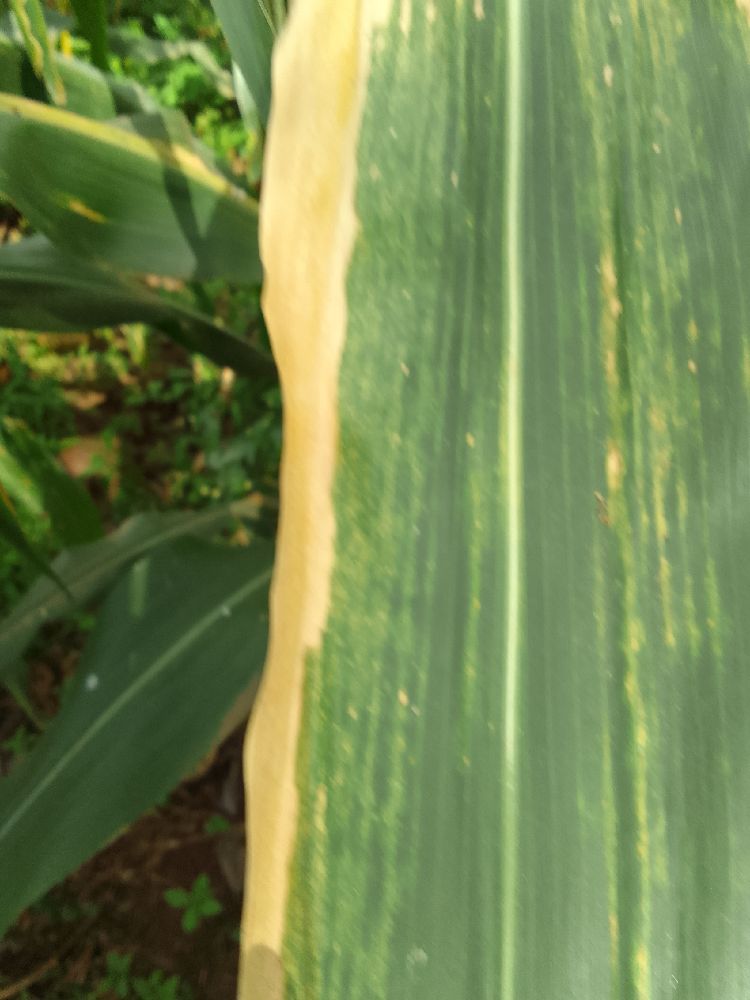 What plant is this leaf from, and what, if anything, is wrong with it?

maize, maize lethal necrosis
